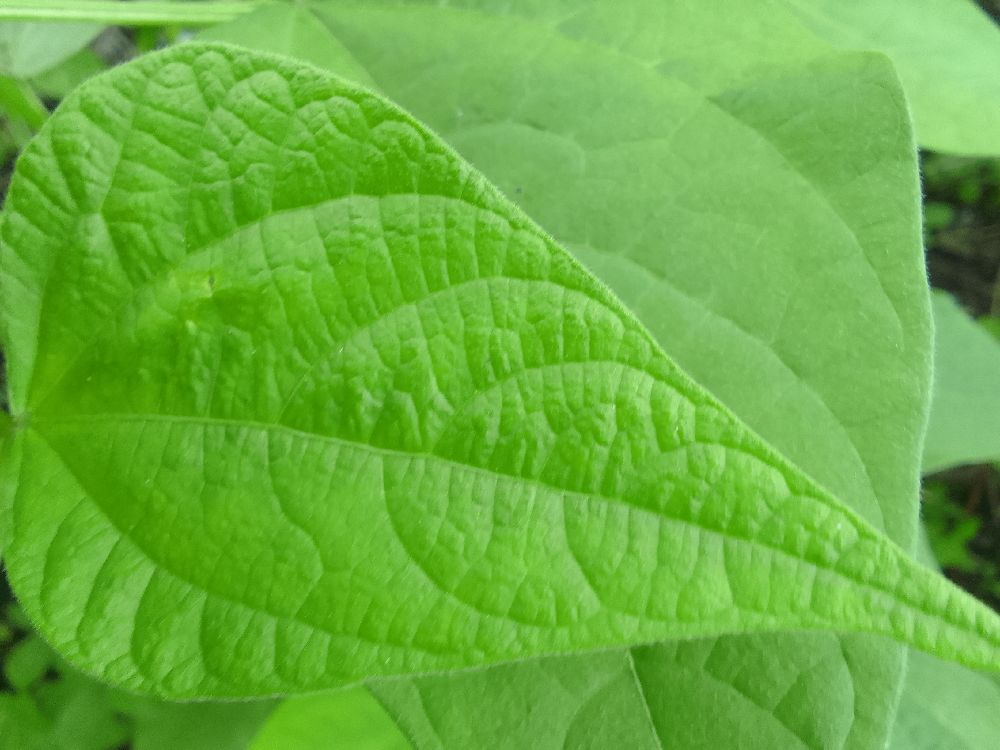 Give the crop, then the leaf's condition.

common bean, healthy
